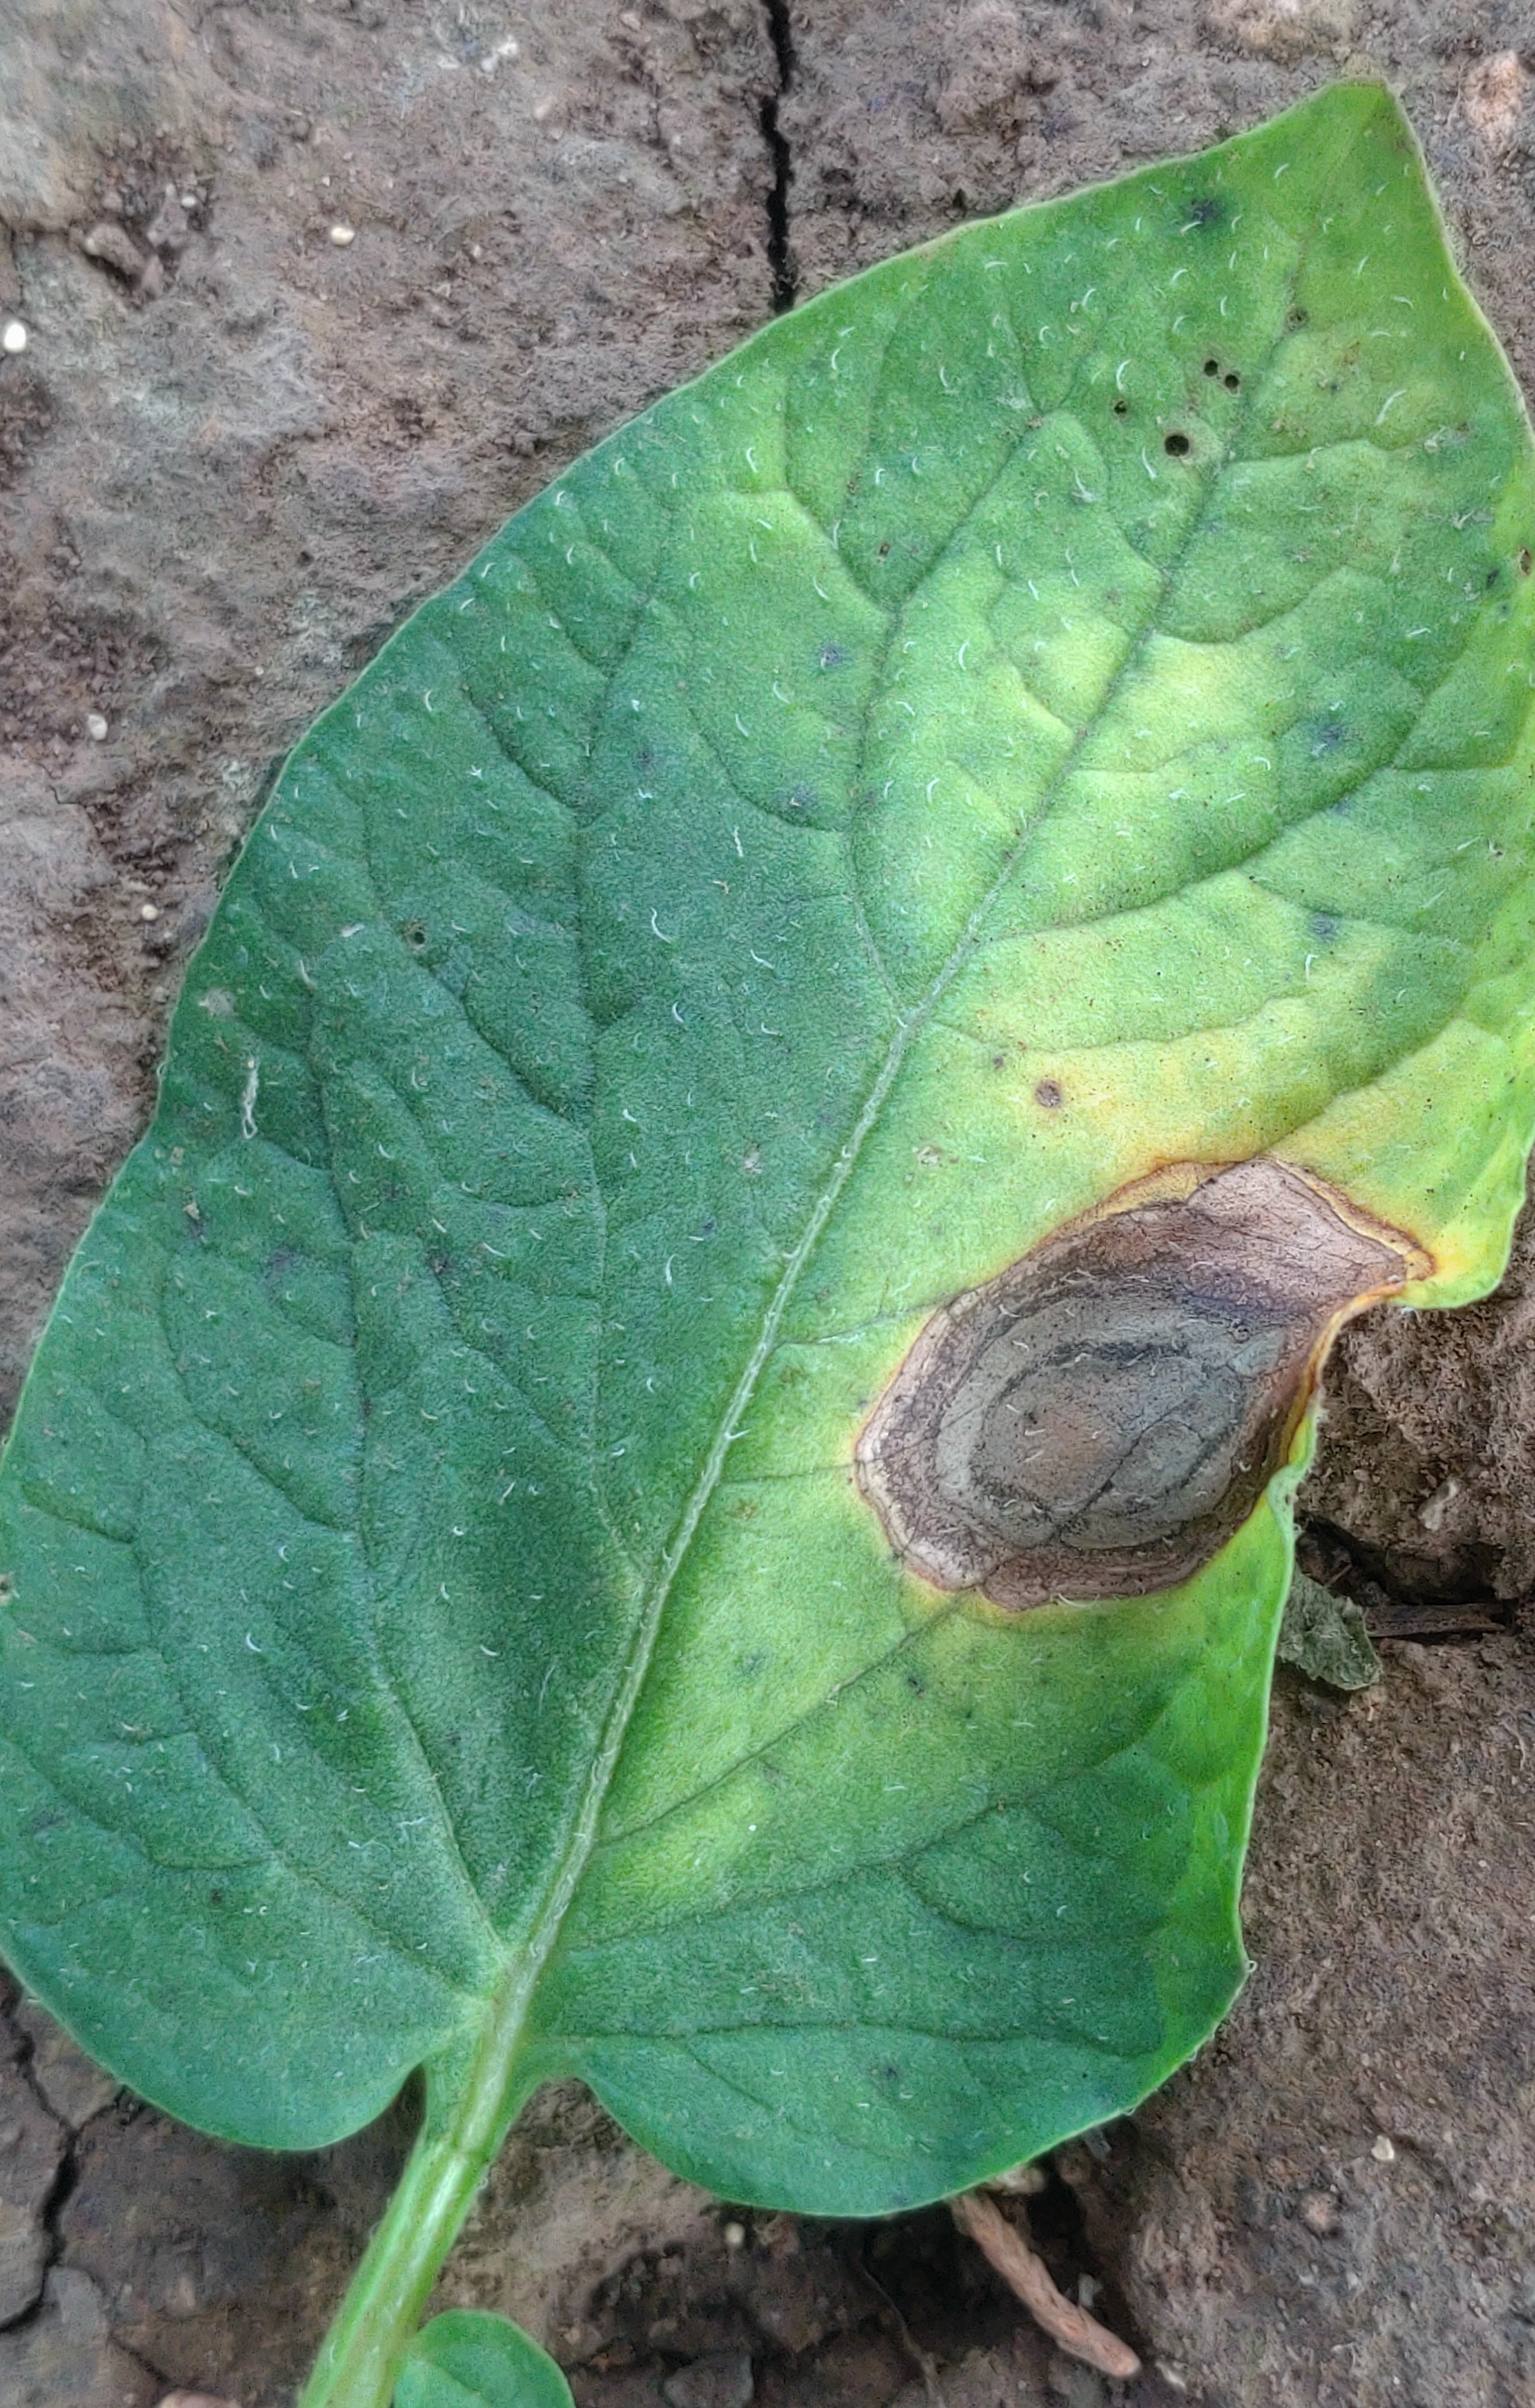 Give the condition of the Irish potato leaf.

early blight
